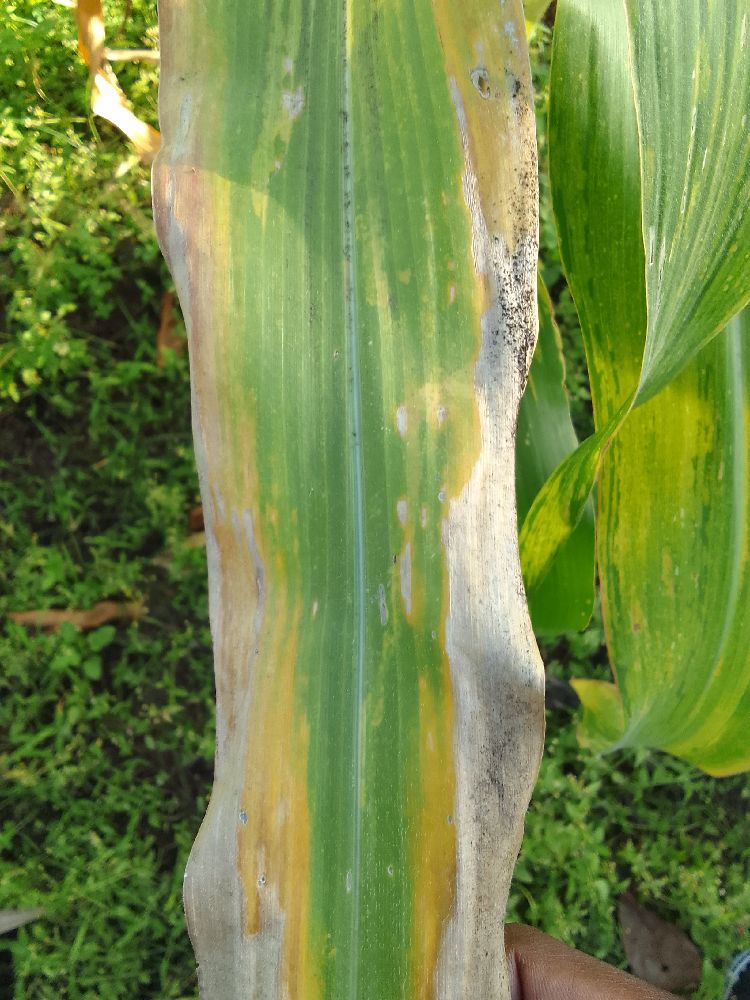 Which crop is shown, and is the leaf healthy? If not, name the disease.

maize, maize lethal necrosis
